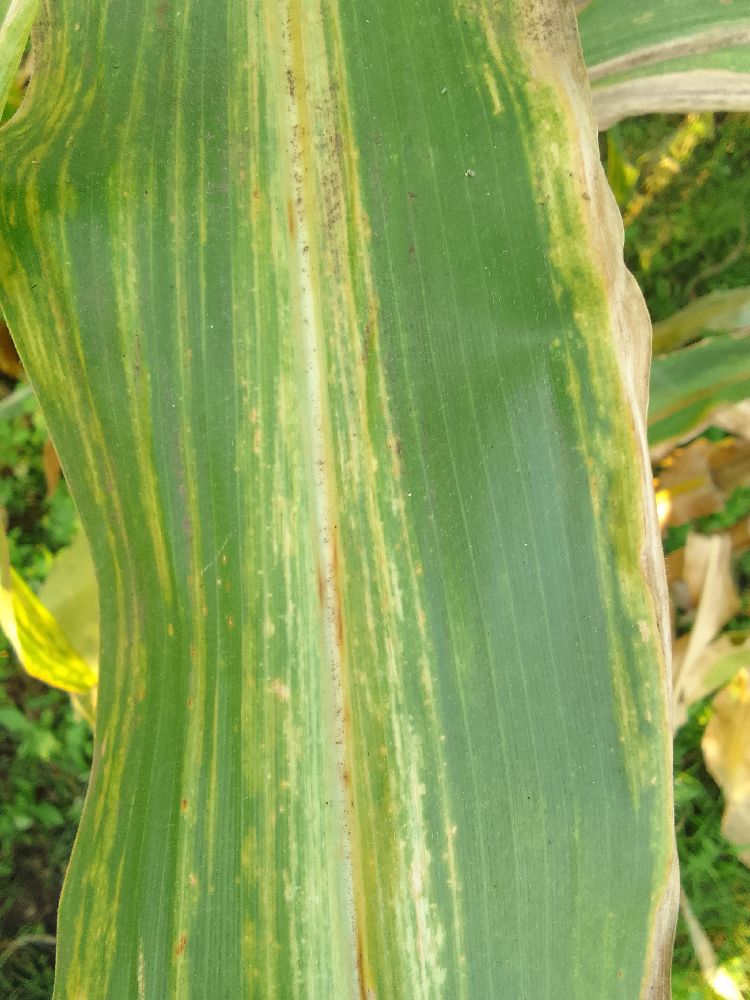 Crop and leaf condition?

maize, maize lethal necrosis
